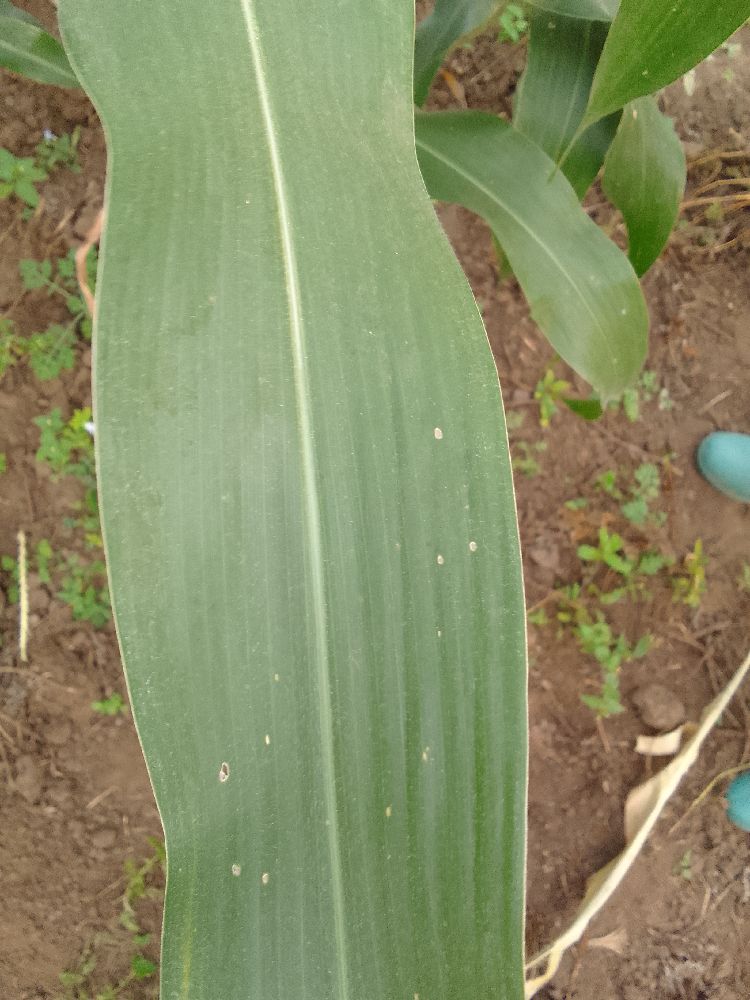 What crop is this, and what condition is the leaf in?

maize, healthy
